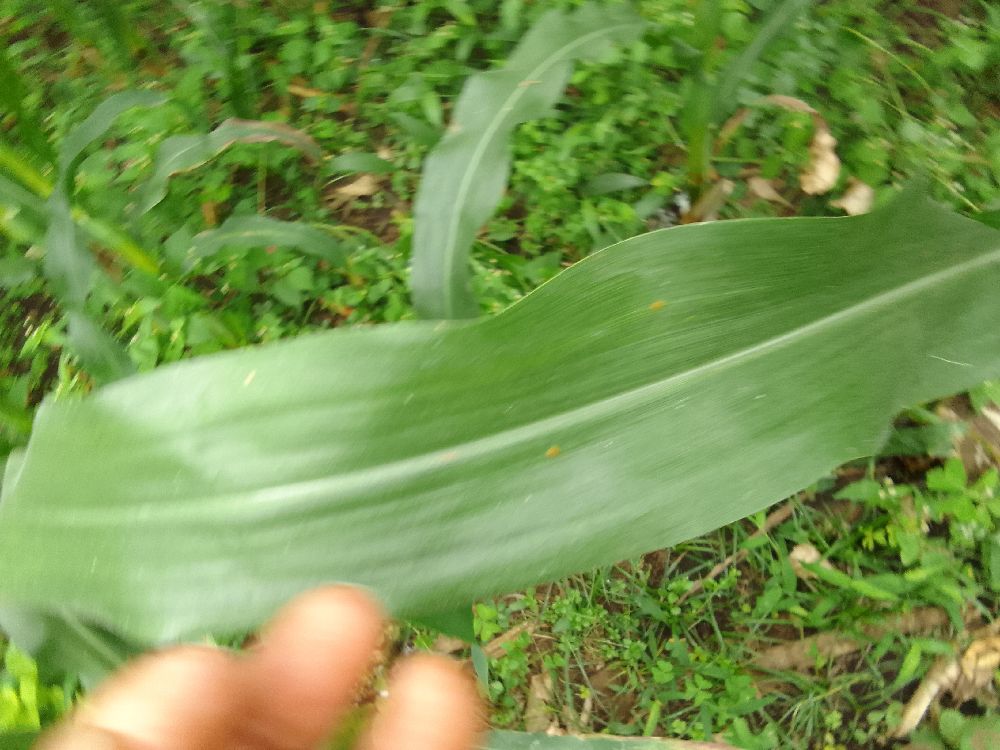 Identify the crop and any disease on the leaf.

maize, healthy
